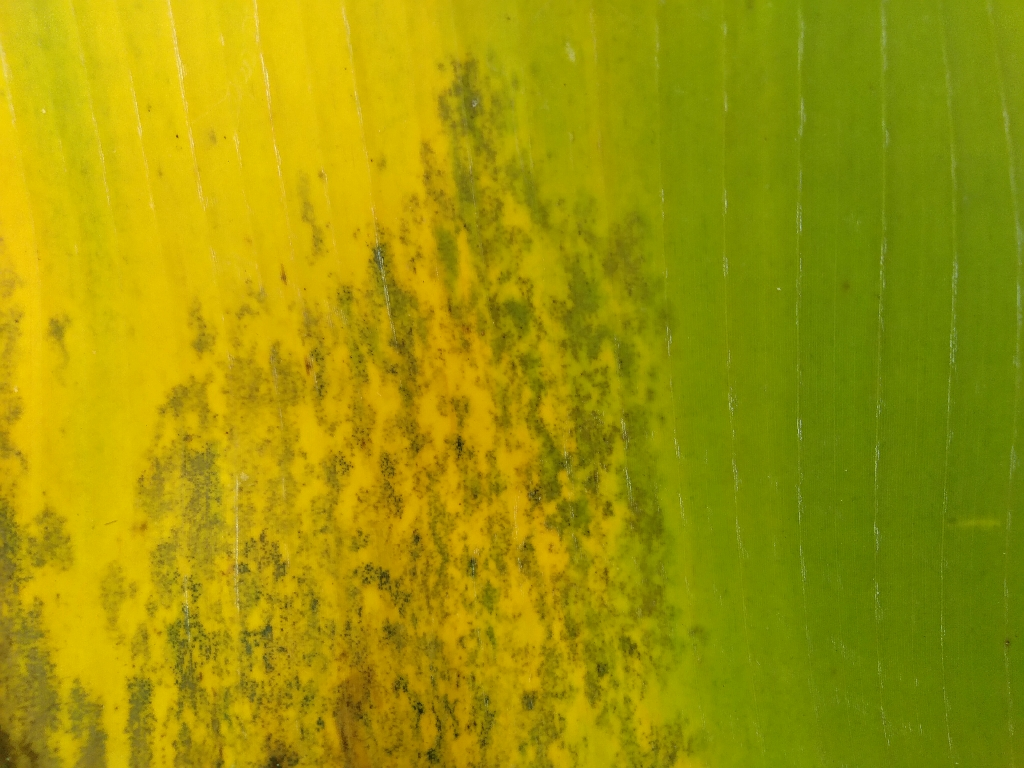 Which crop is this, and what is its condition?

banana, black sigatoka
